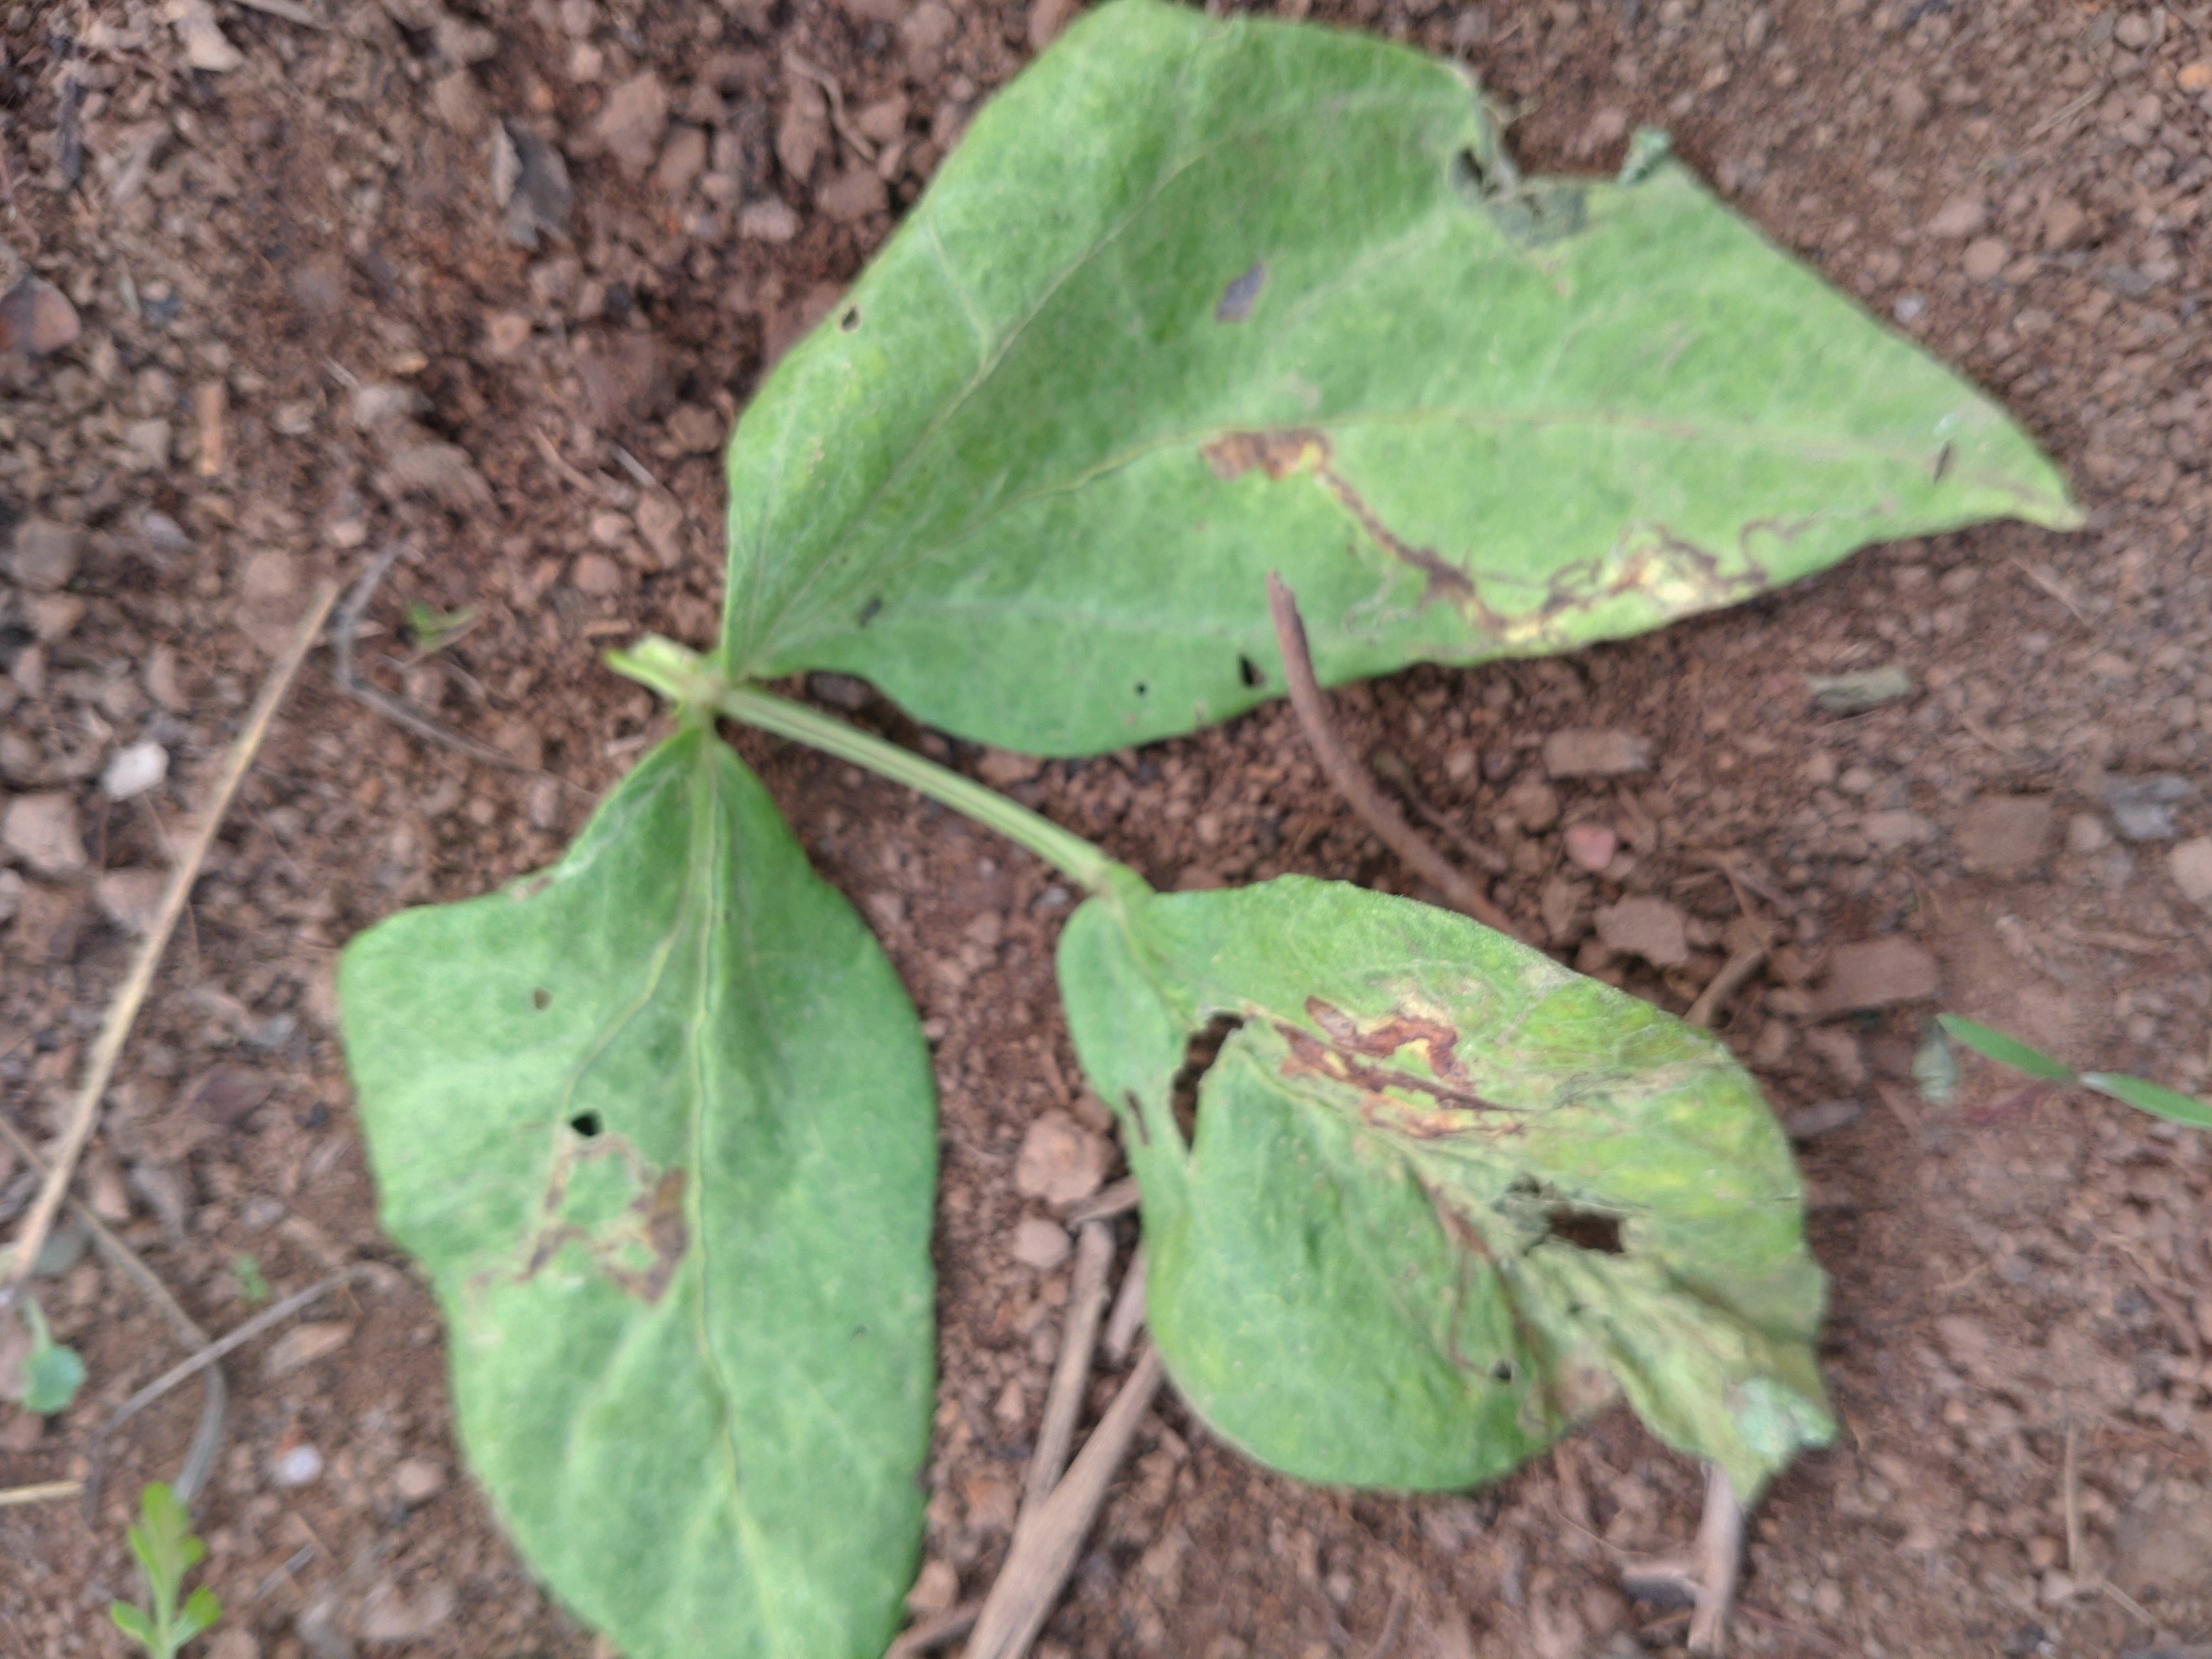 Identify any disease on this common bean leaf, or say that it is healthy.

anthracnose
